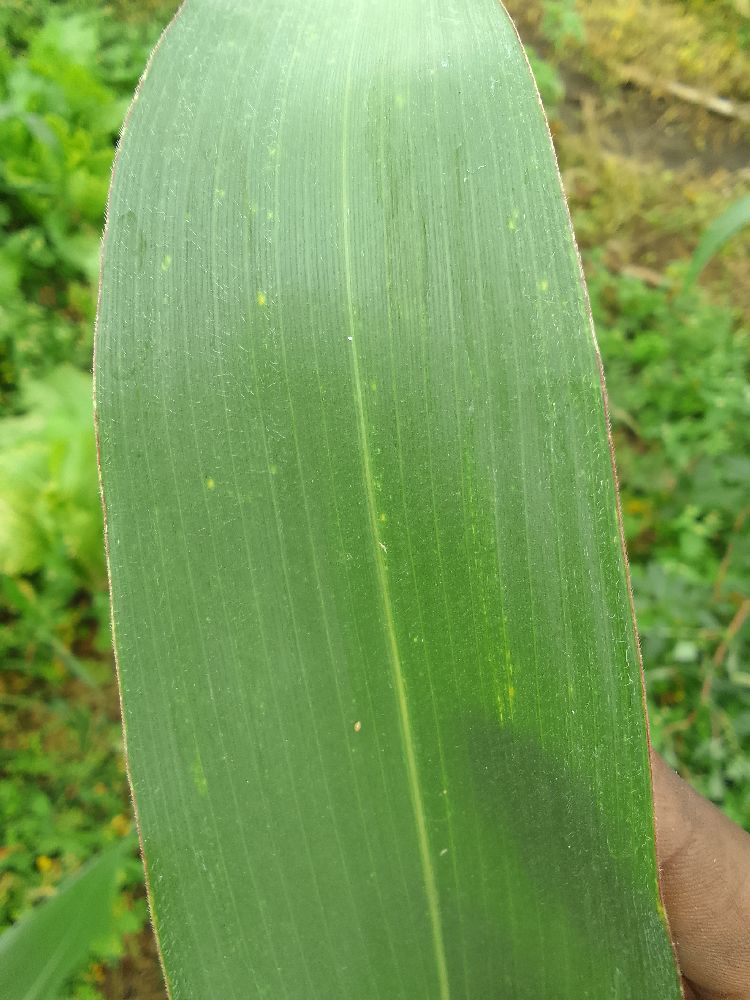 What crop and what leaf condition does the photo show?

maize, healthy
